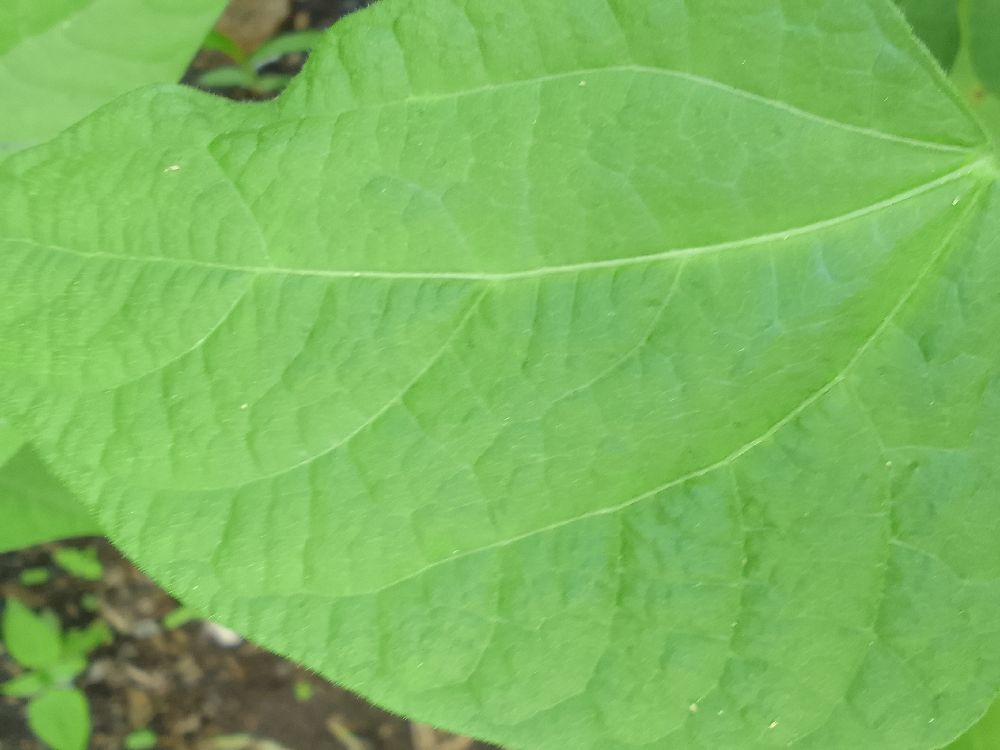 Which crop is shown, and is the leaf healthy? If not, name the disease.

common bean, healthy
